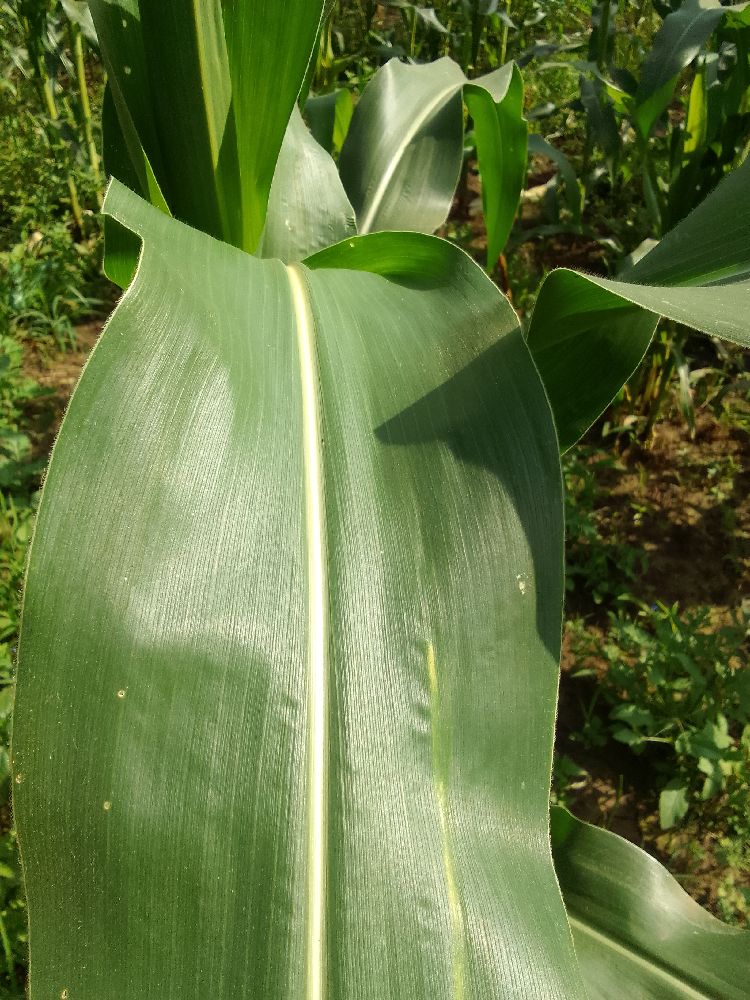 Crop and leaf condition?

maize, healthy
